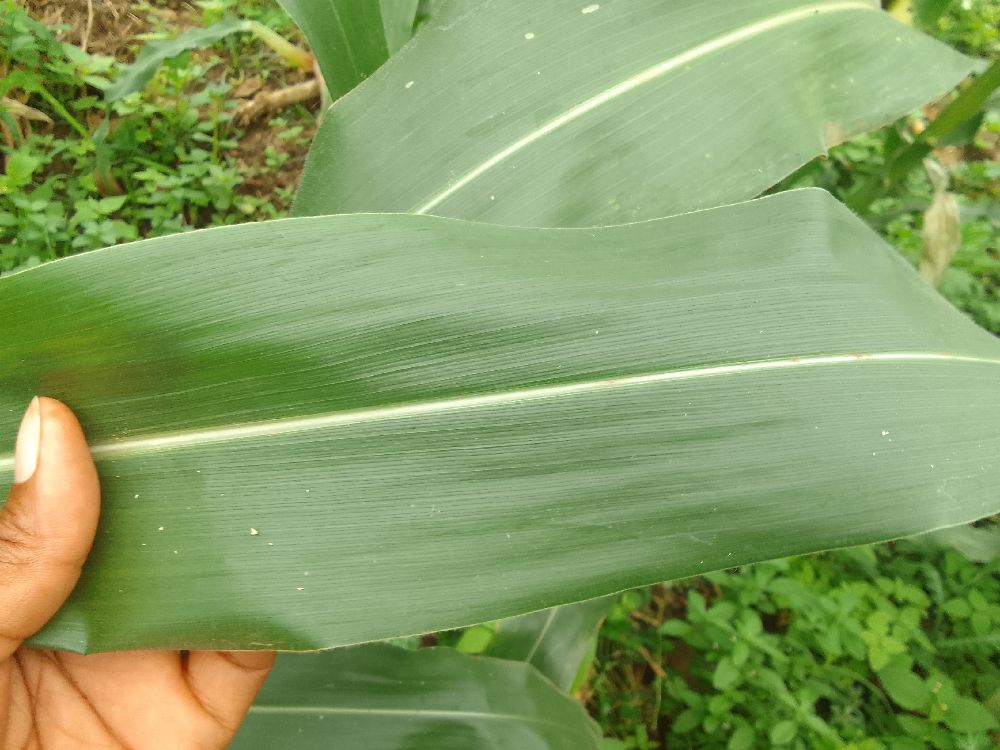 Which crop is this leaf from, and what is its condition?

maize, healthy
